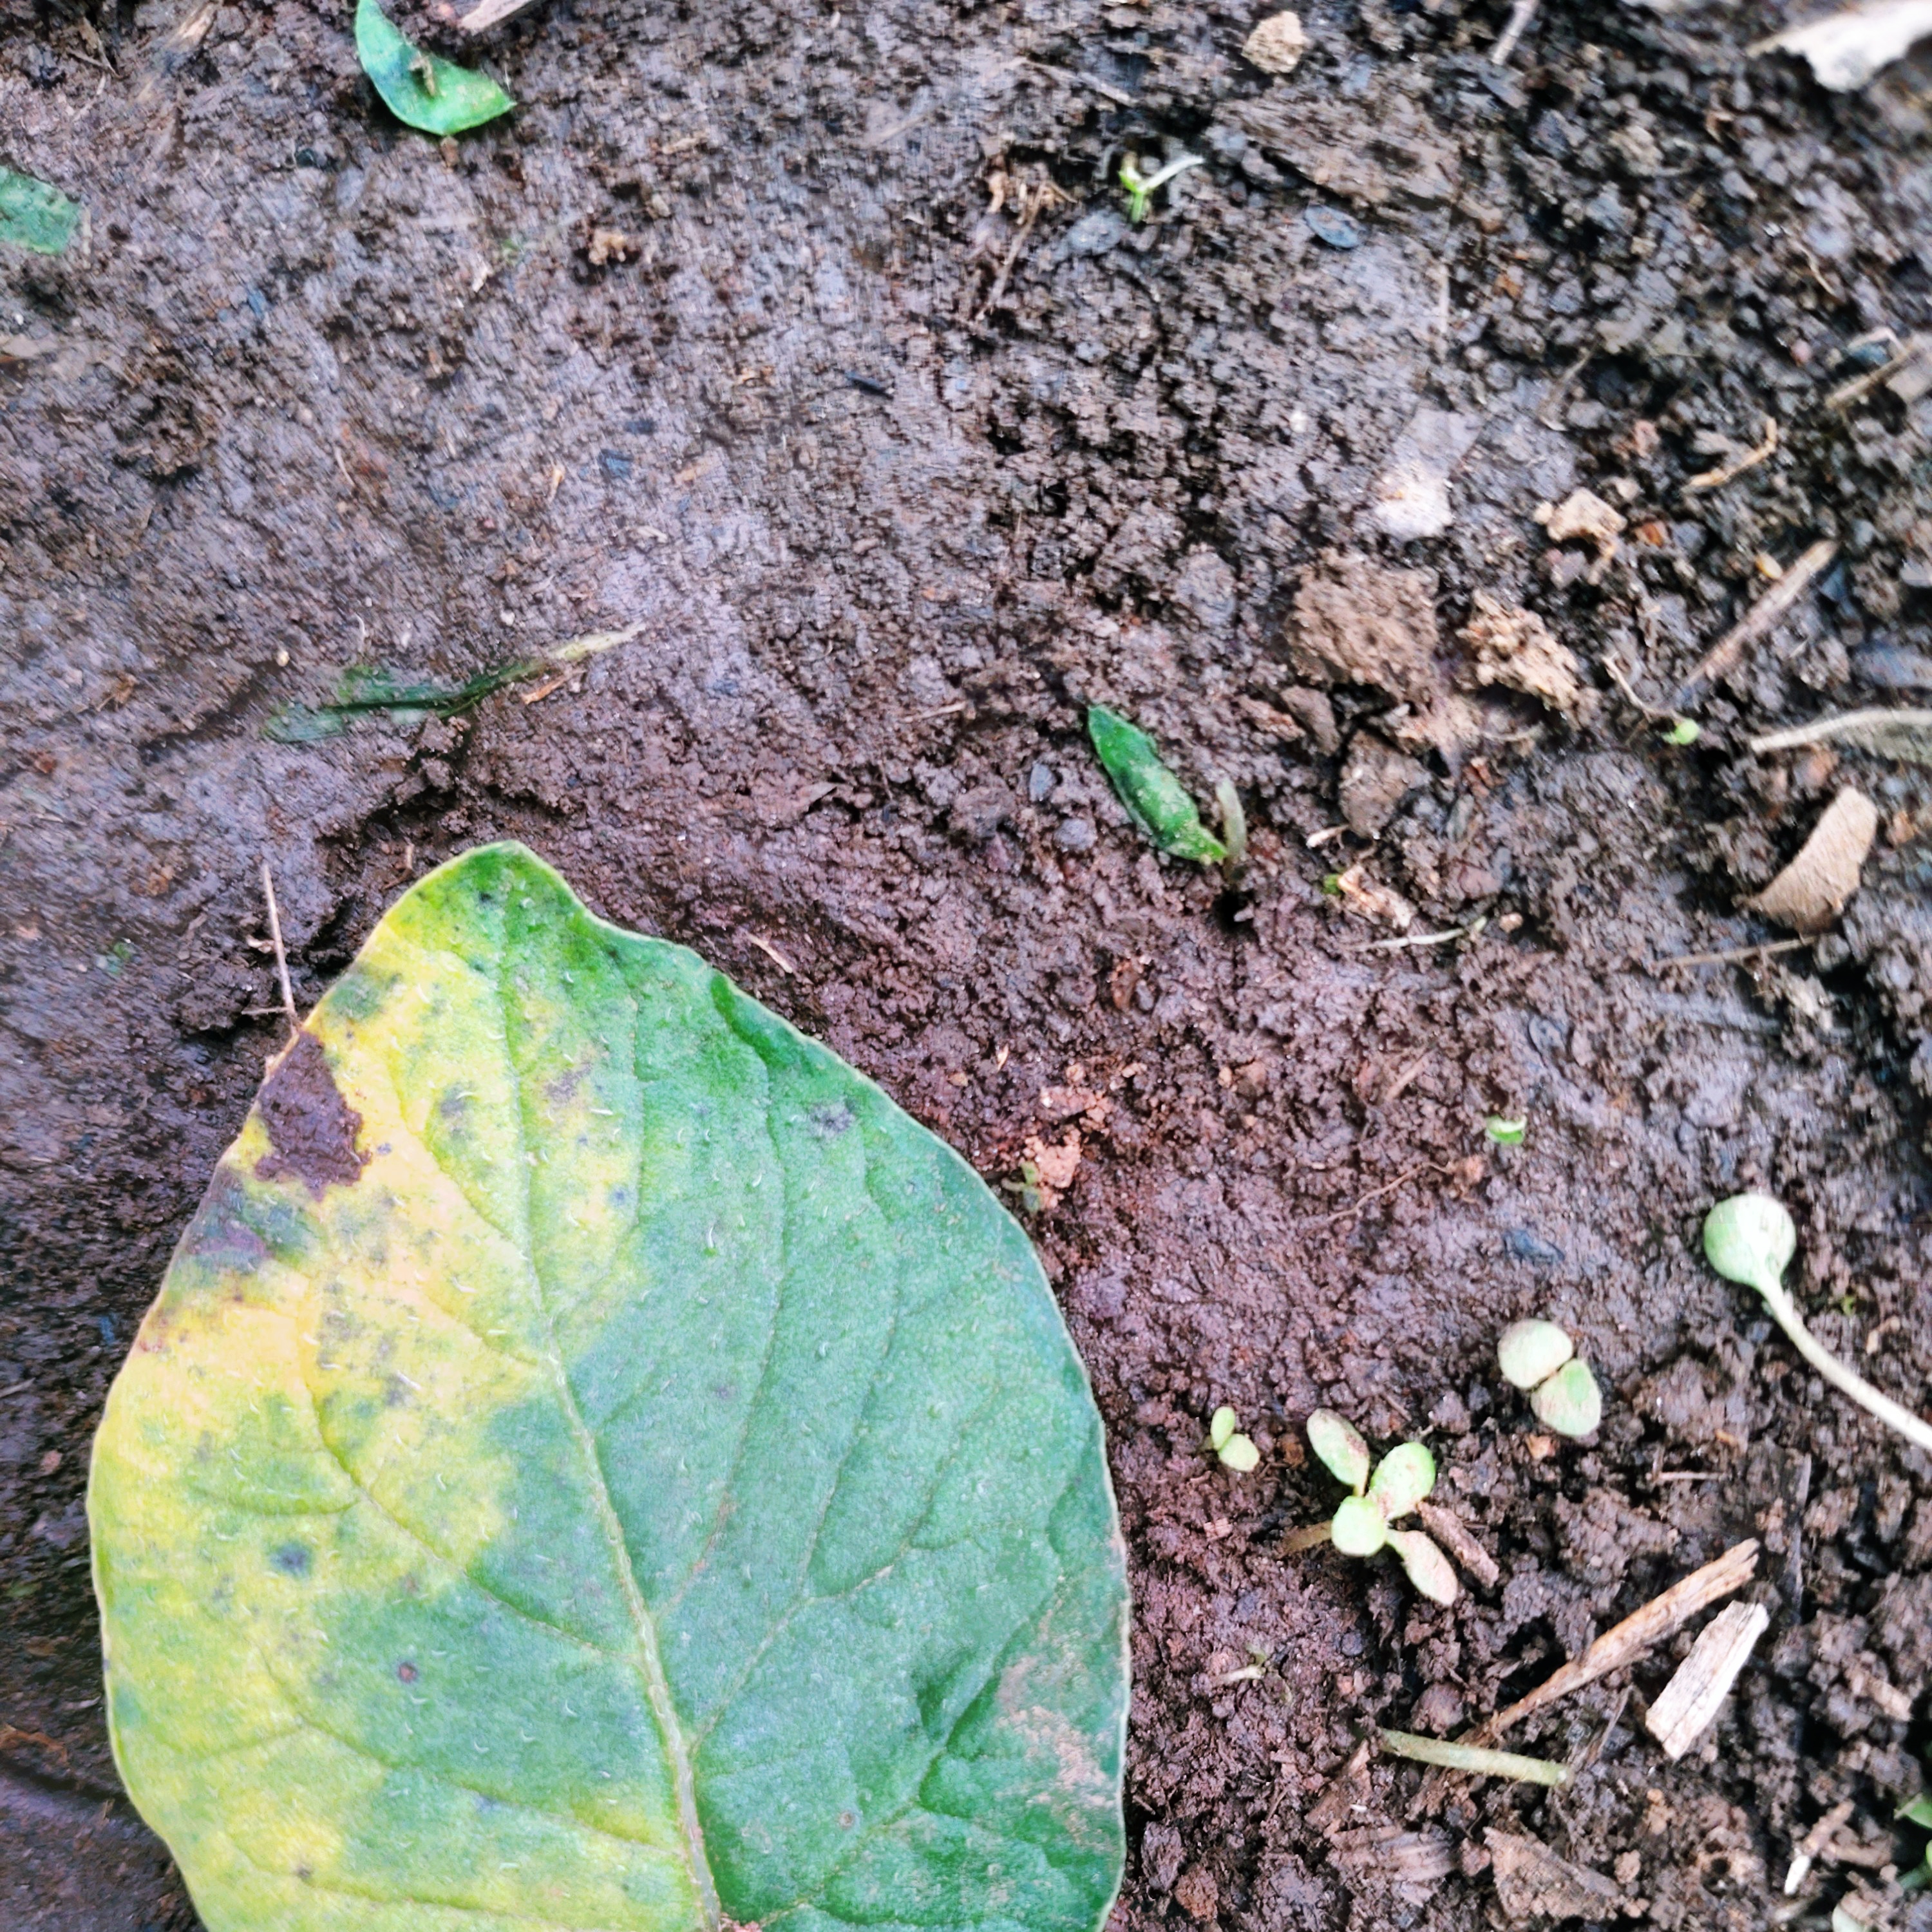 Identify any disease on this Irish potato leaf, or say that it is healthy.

late blight
